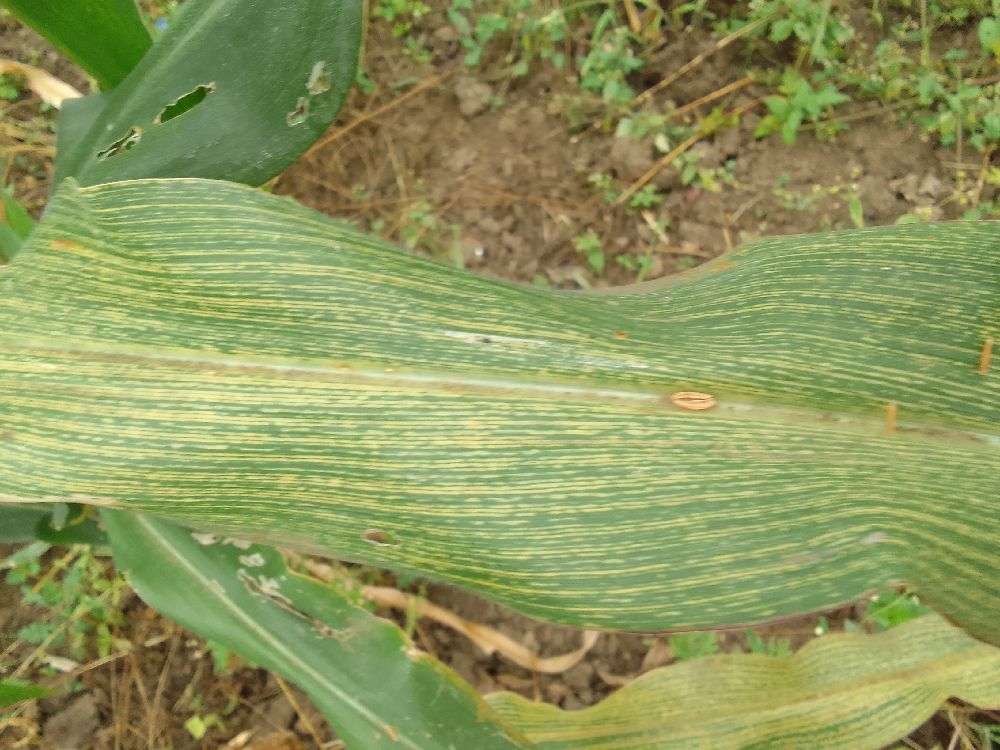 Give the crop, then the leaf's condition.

maize, maize streak virus
